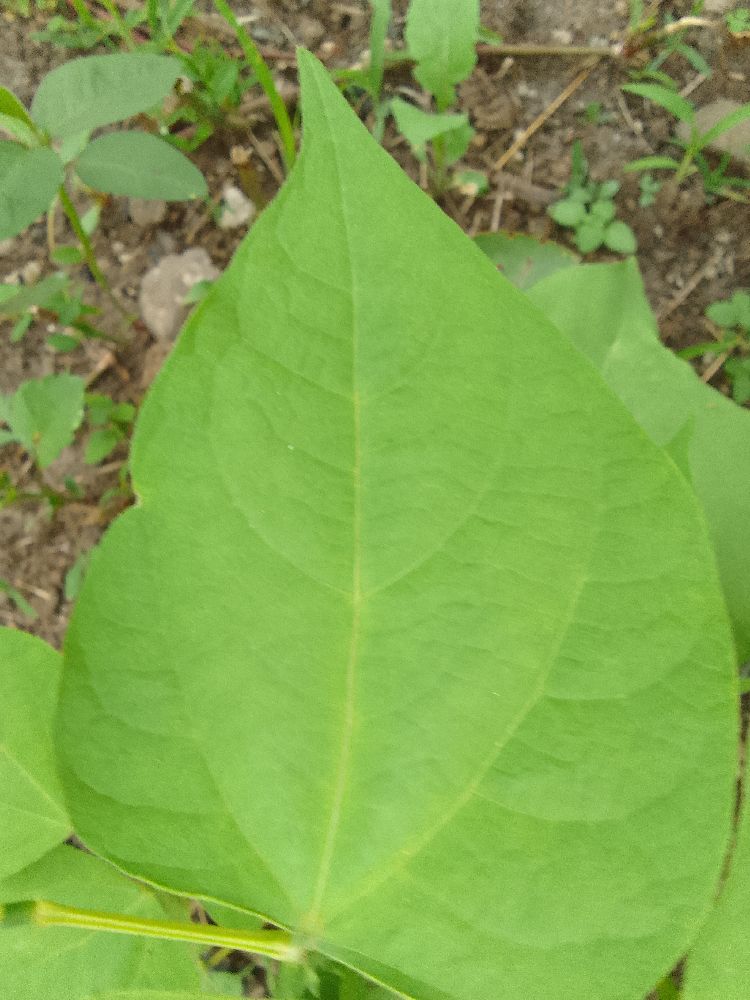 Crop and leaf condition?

common bean, healthy
